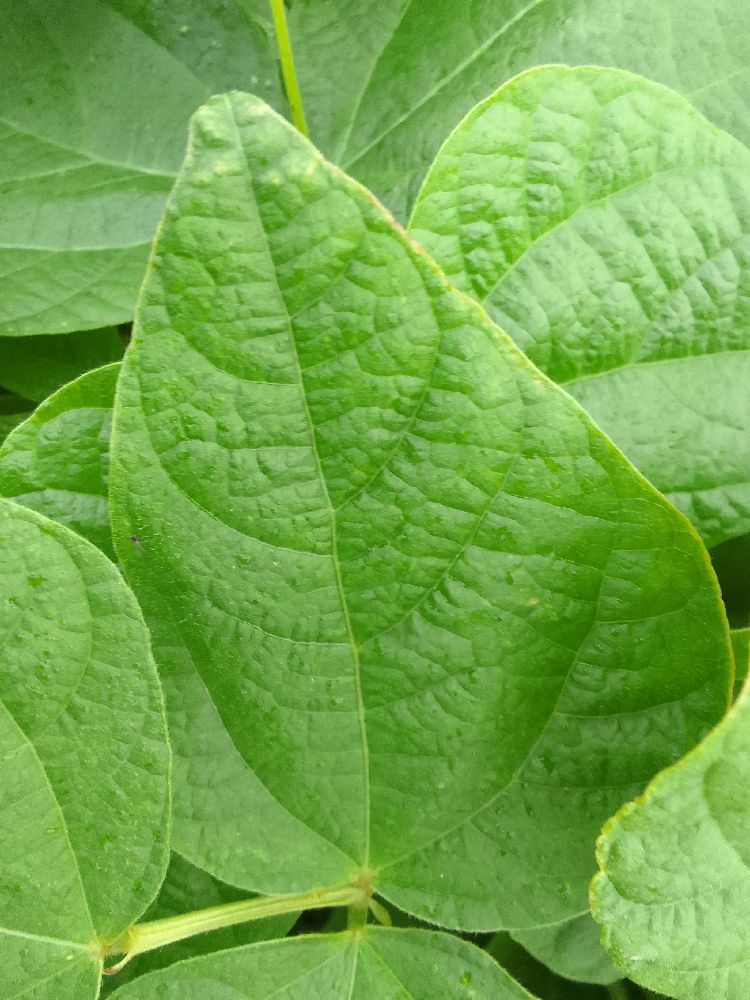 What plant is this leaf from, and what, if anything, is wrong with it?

common bean, healthy
